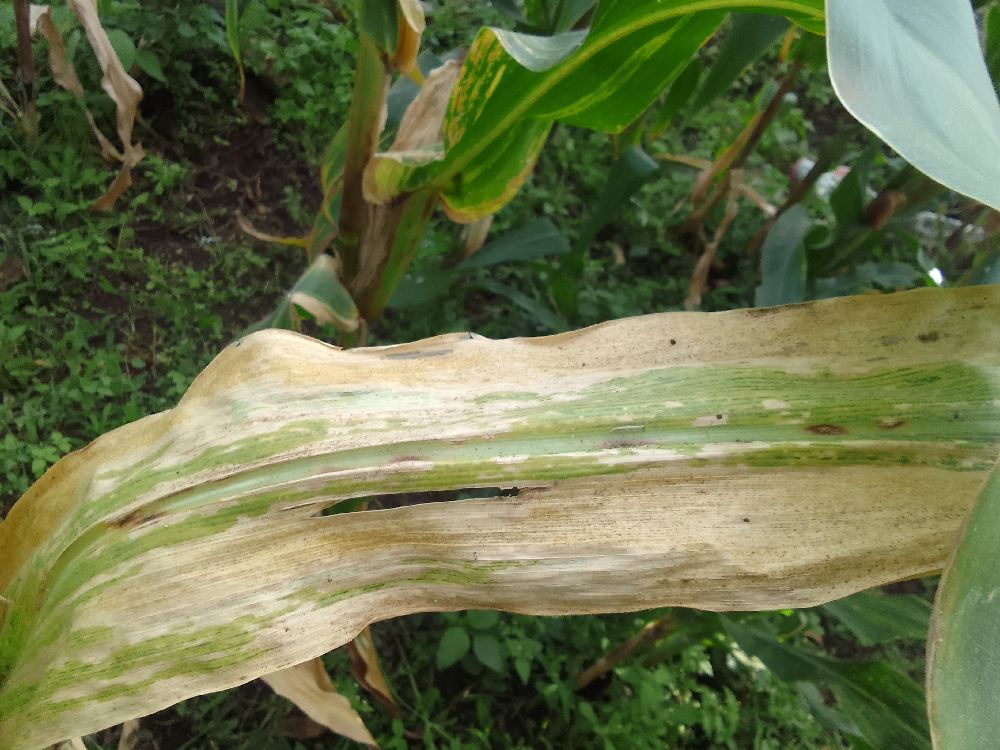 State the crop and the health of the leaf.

maize, maize lethal necrosis
